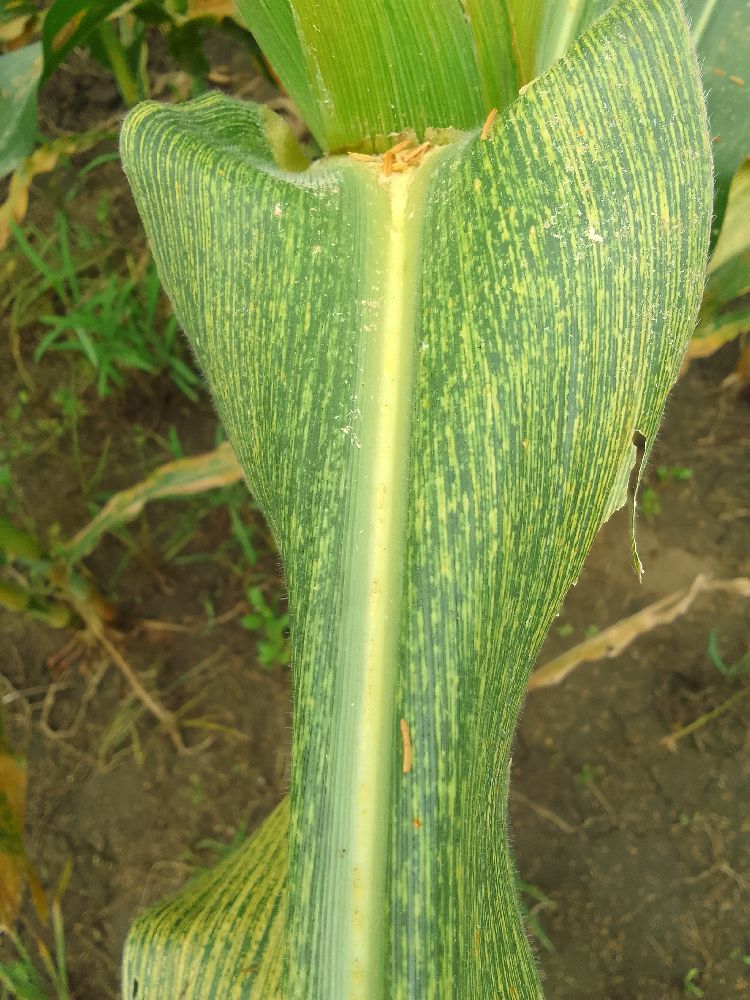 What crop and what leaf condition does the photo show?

maize, maize streak virus
